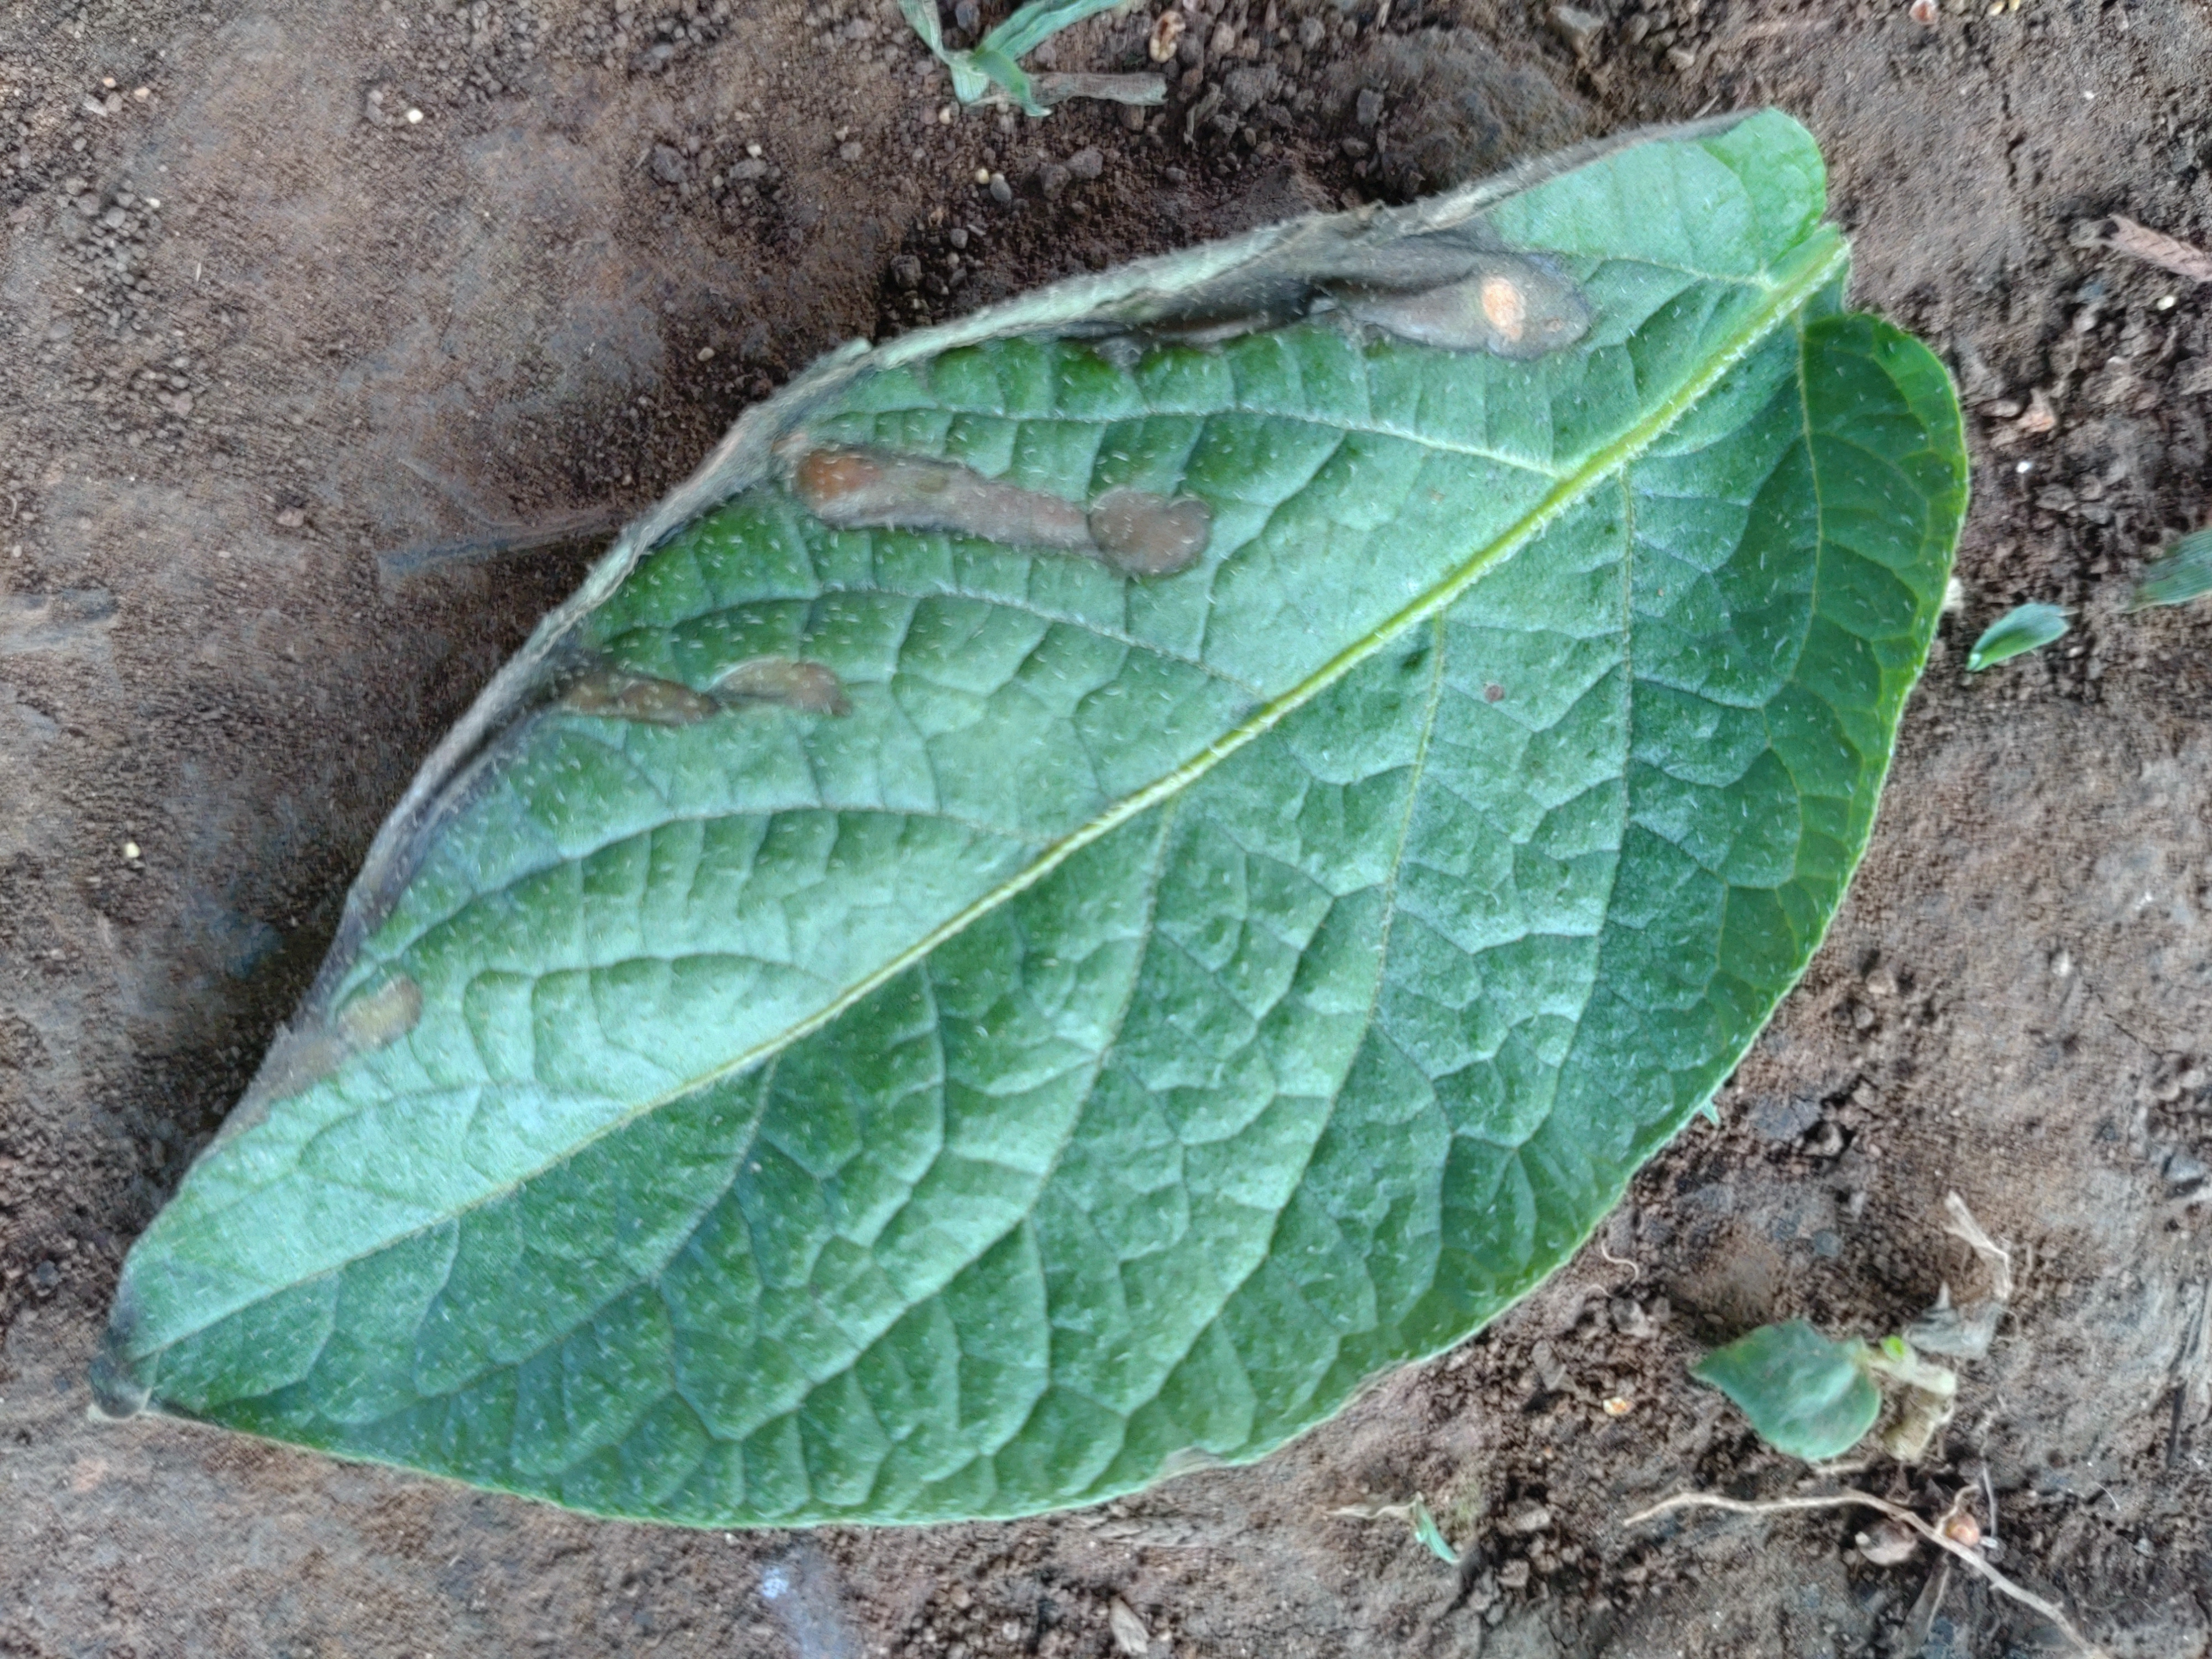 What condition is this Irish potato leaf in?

early blight
